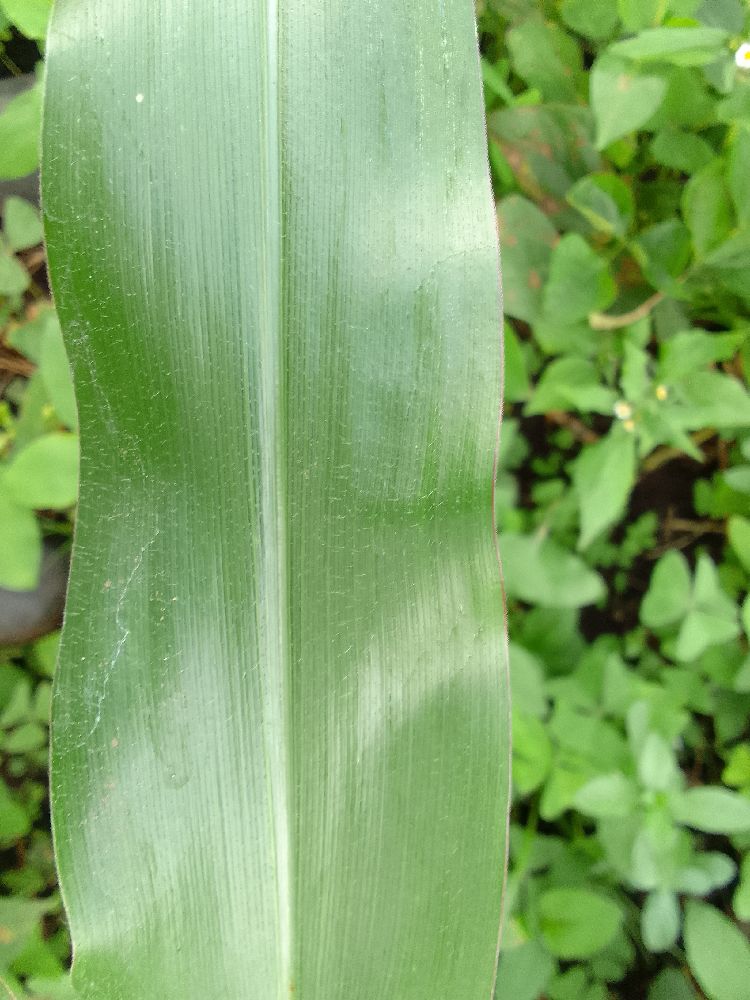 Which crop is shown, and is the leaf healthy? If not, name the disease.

maize, healthy
